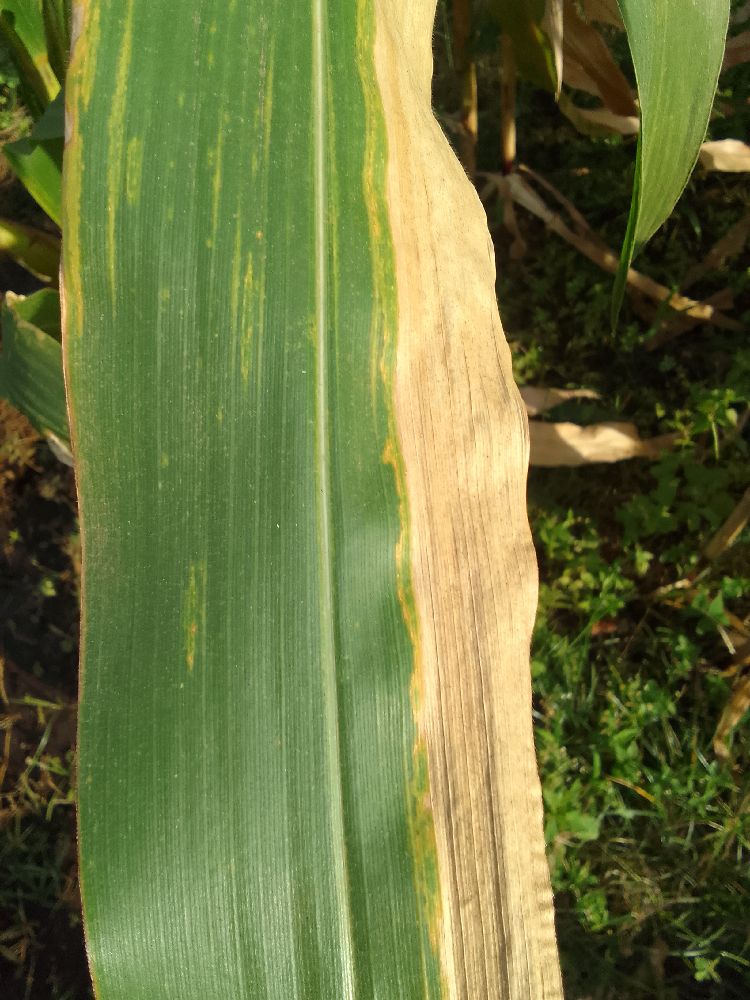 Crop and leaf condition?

maize, maize lethal necrosis
